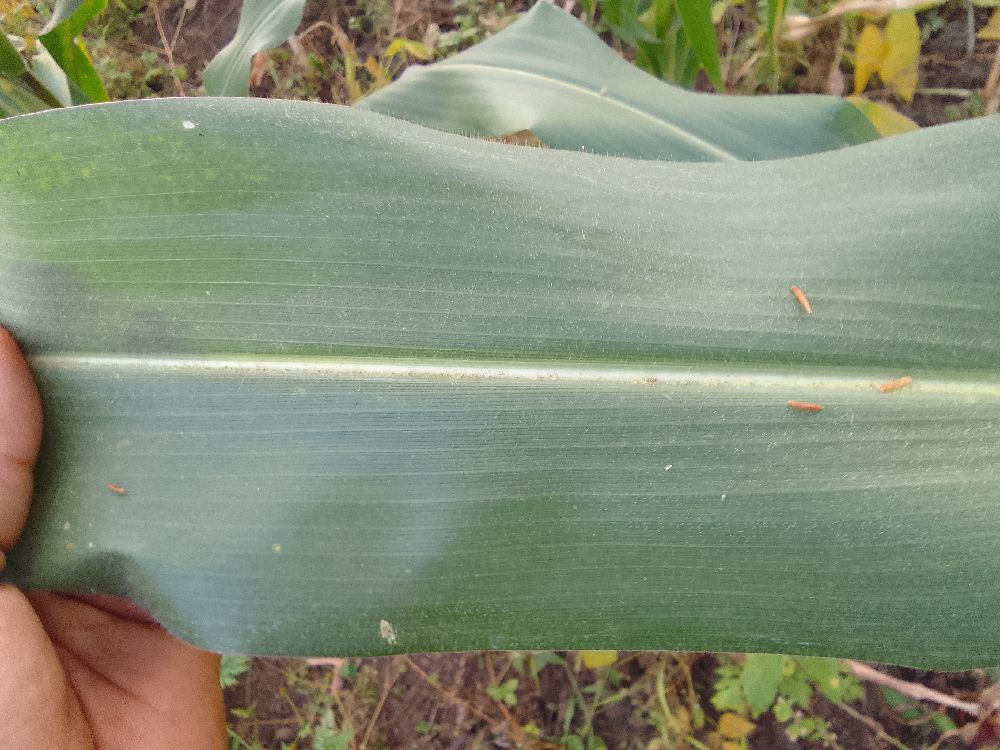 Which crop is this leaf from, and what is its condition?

maize, healthy
